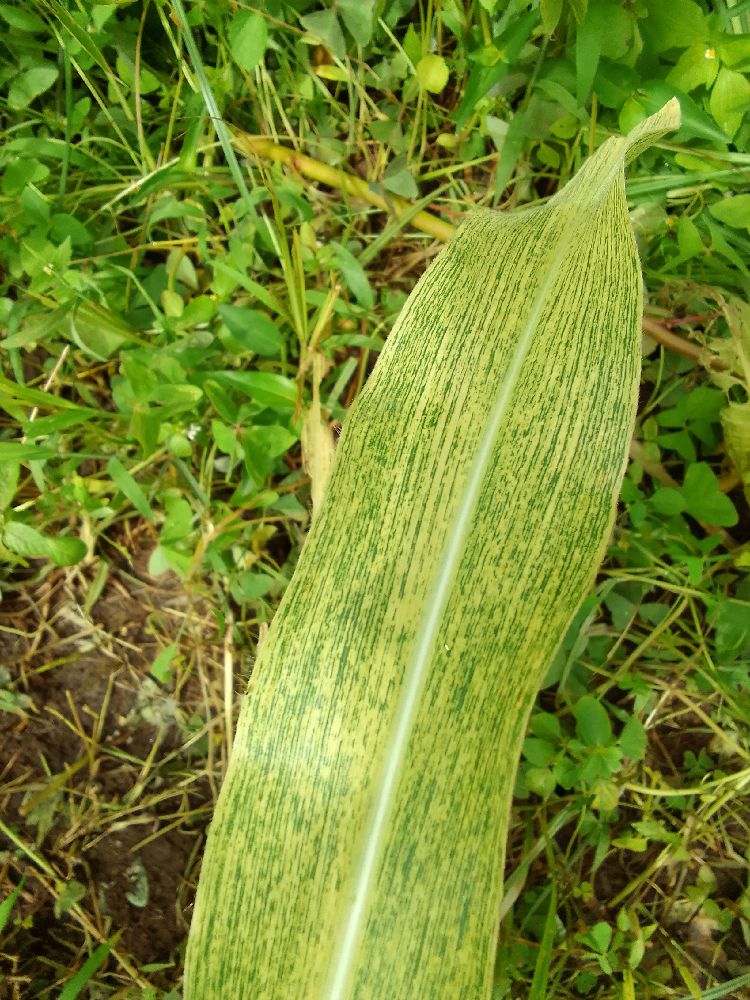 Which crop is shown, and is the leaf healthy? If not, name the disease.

maize, maize streak virus
